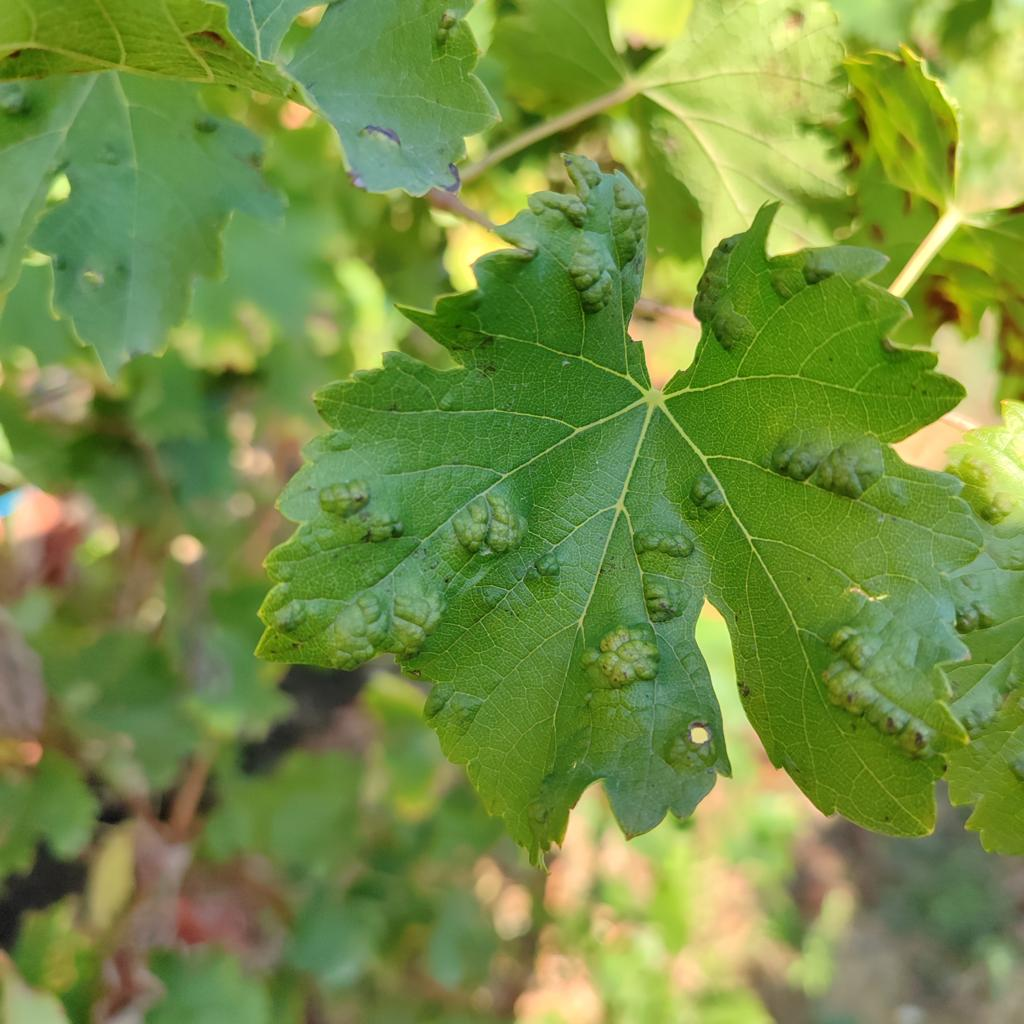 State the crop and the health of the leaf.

grapevine, erineum mite
